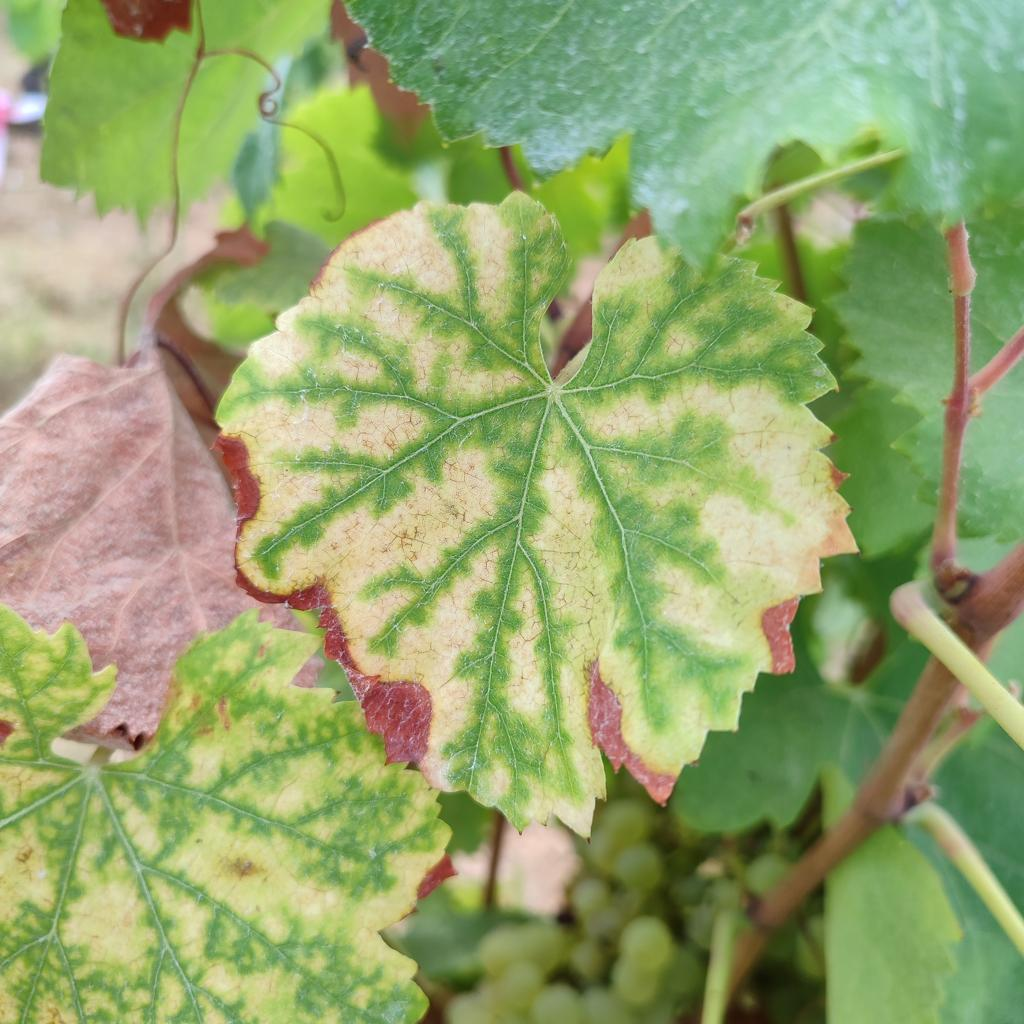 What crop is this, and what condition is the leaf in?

grapevine, esca complex
